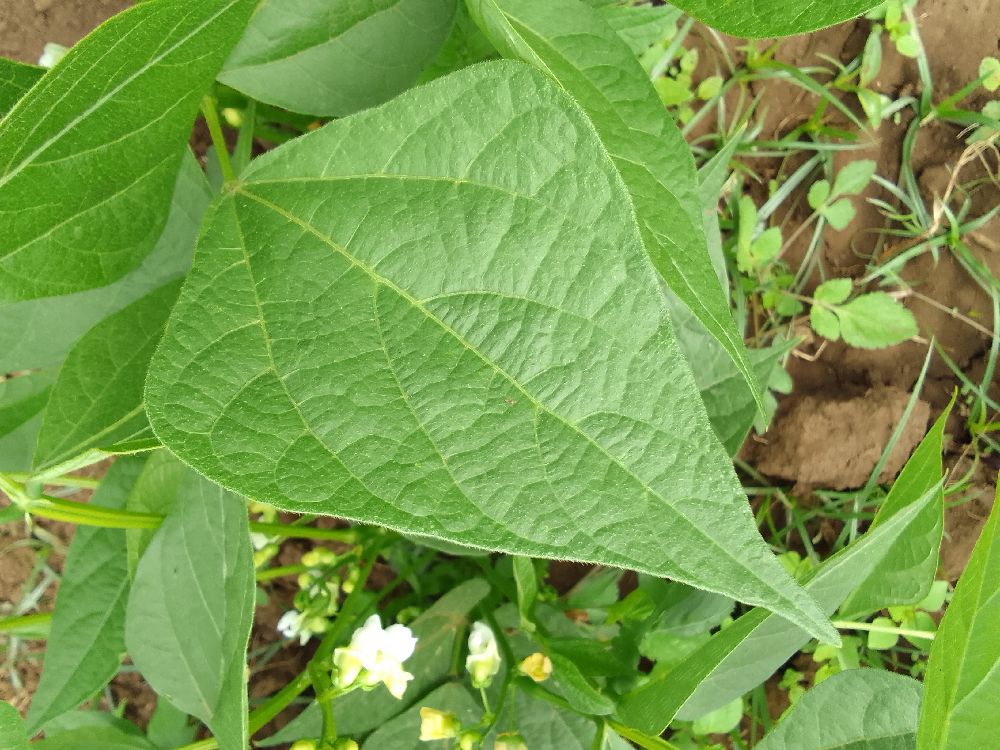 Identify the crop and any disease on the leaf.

common bean, healthy
